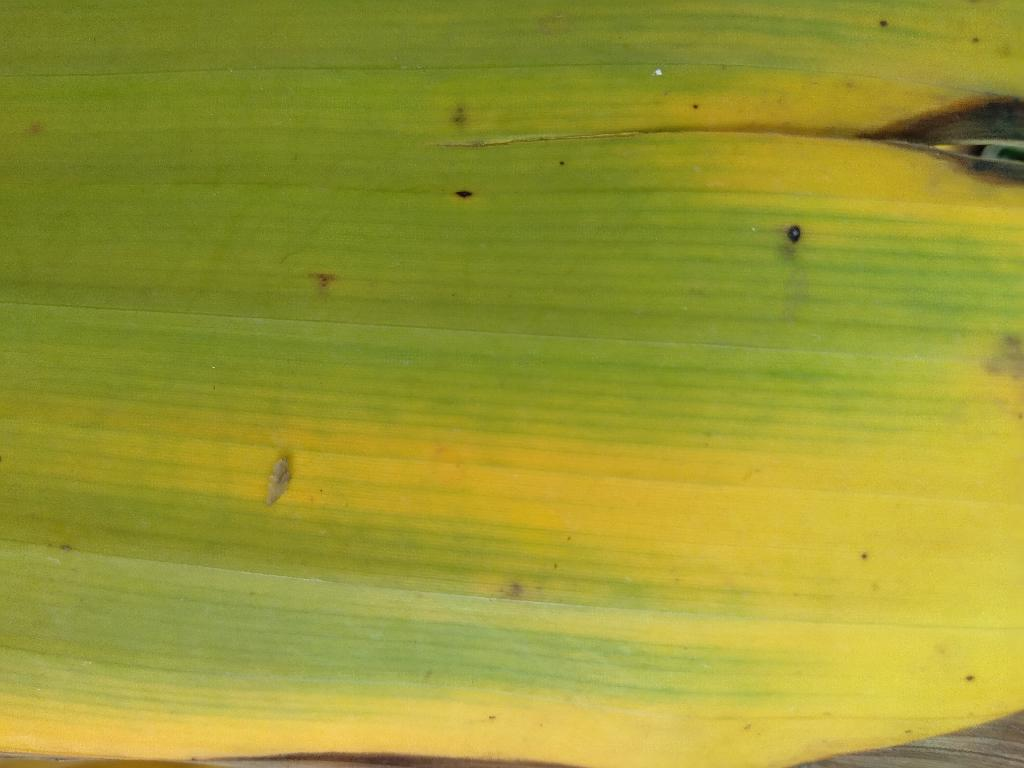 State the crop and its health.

banana, fusarium wilt race 1
